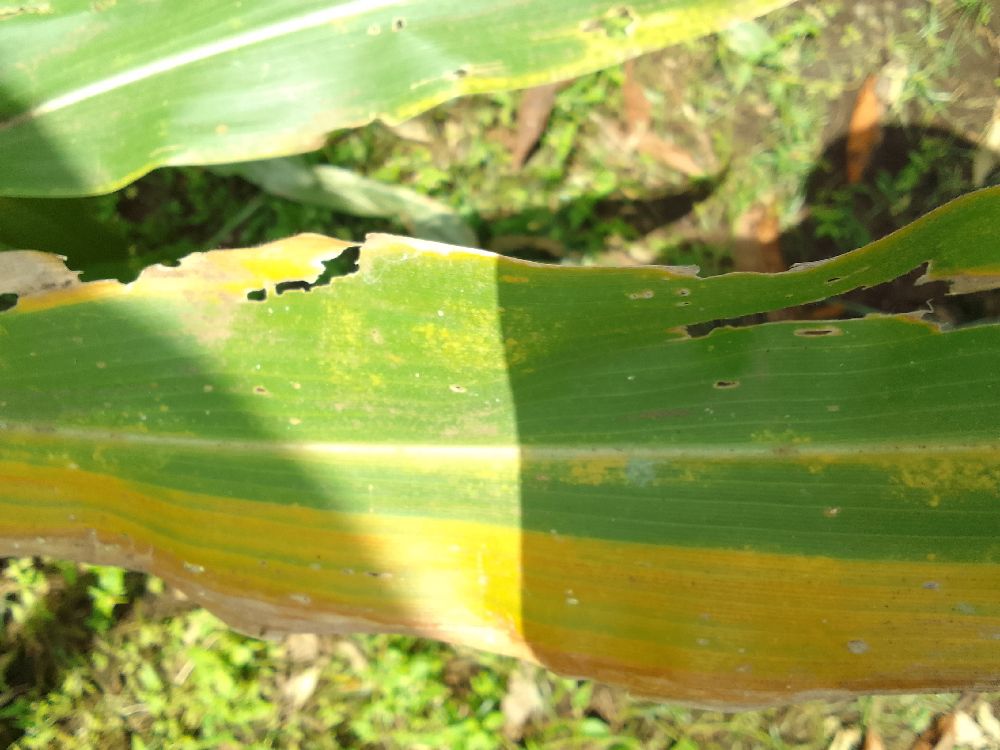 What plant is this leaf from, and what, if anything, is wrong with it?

maize, maize lethal necrosis
